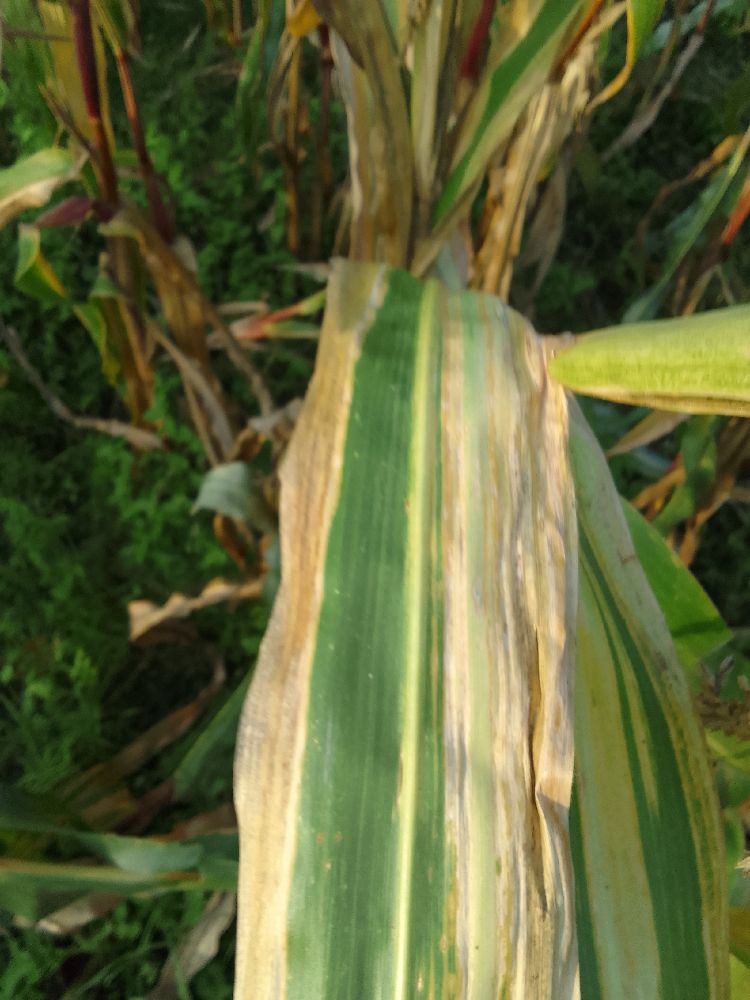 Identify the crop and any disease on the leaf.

maize, maize lethal necrosis
